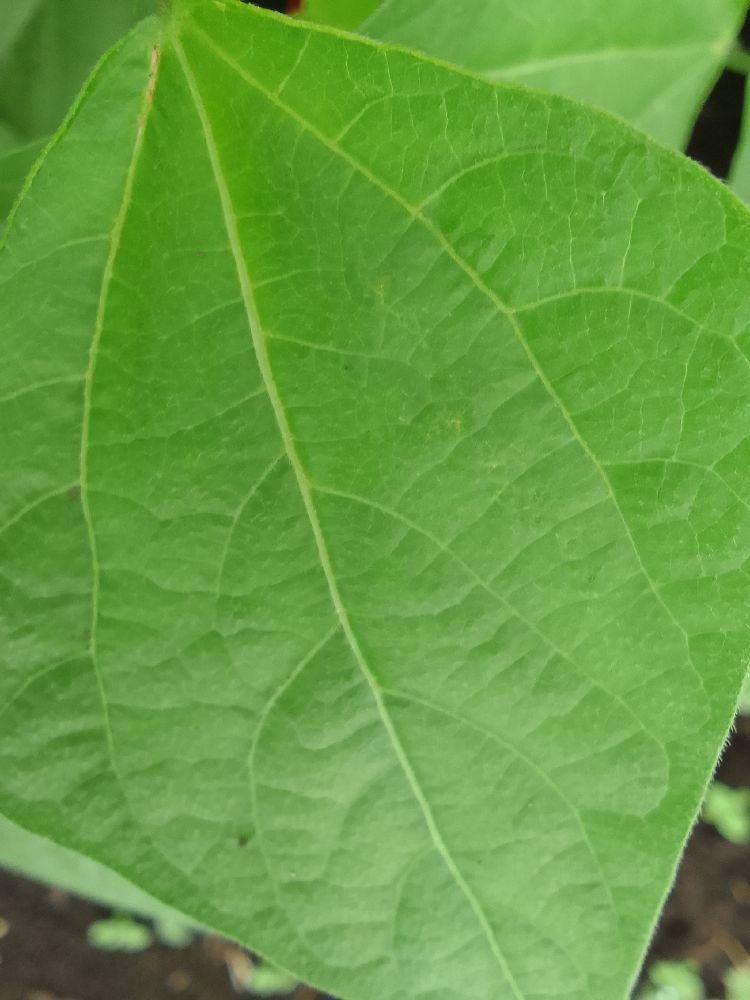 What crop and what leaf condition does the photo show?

common bean, healthy
